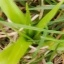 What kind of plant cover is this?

grass
